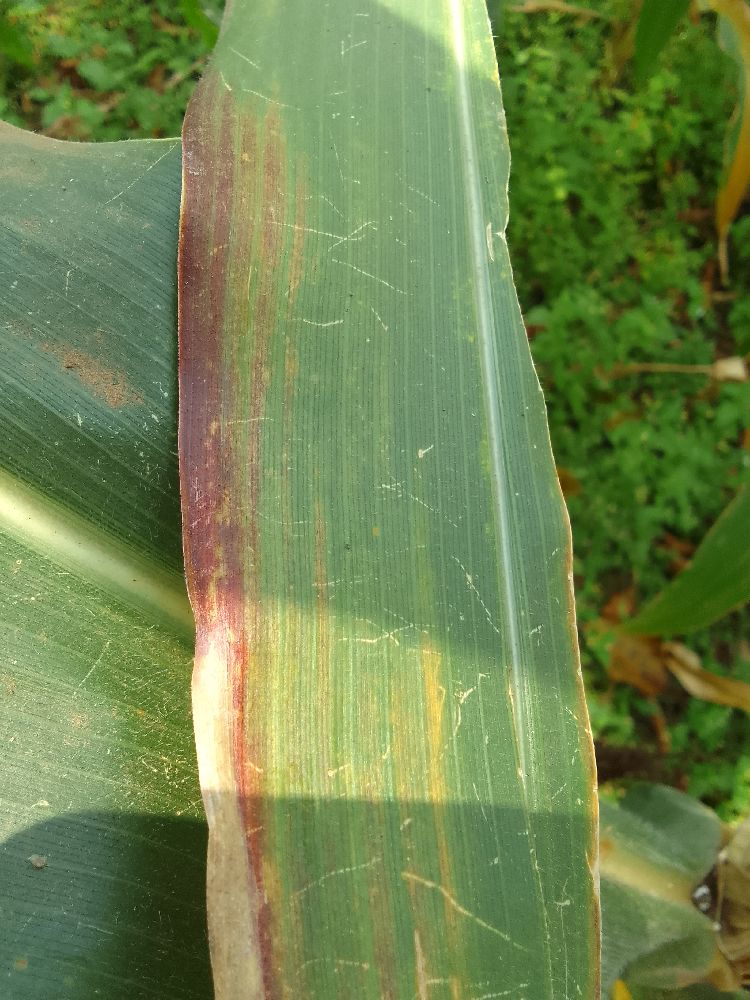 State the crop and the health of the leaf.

maize, maize lethal necrosis
